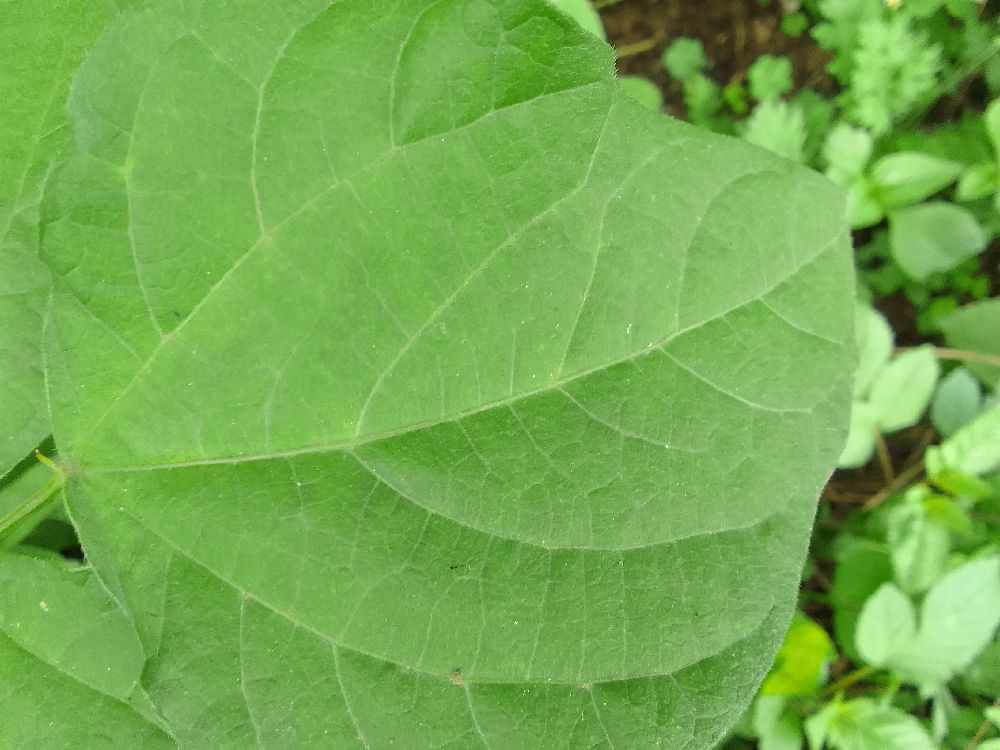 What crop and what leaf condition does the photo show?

common bean, healthy
